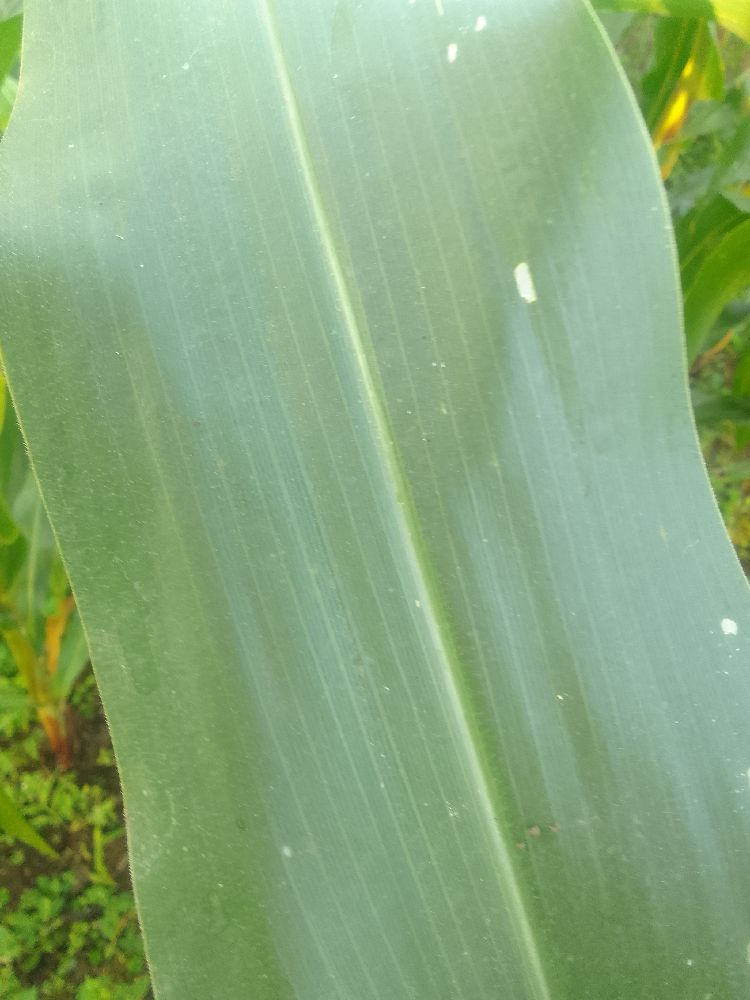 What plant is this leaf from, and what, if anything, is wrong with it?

maize, healthy
